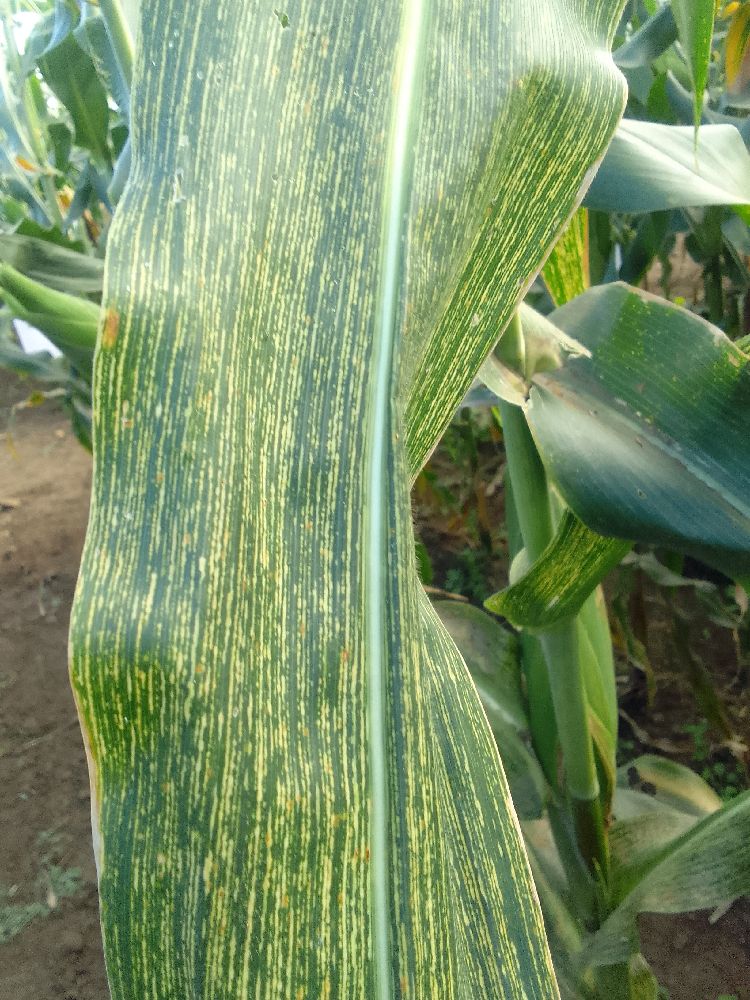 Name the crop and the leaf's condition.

maize, maize streak virus
